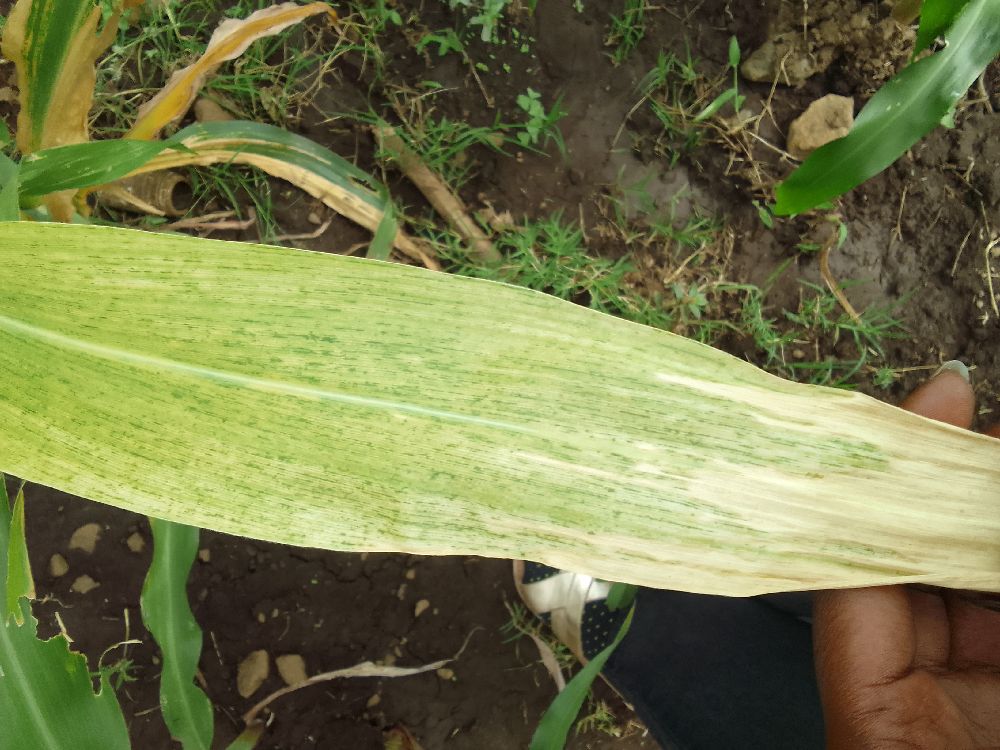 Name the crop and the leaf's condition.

maize, maize lethal necrosis
